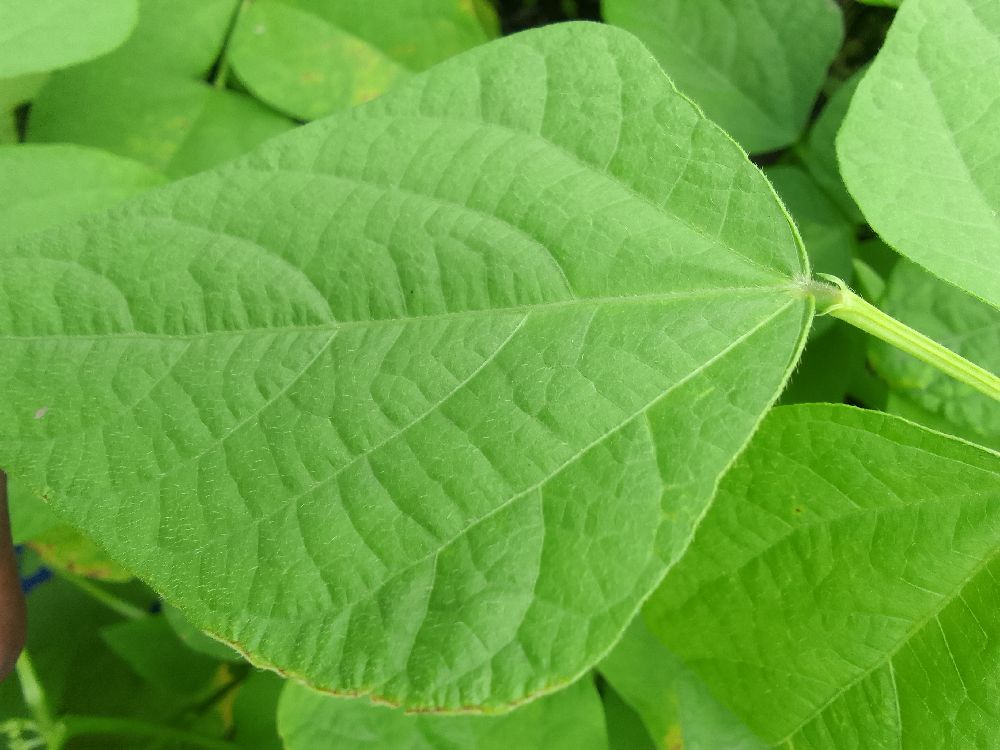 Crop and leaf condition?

common bean, healthy
